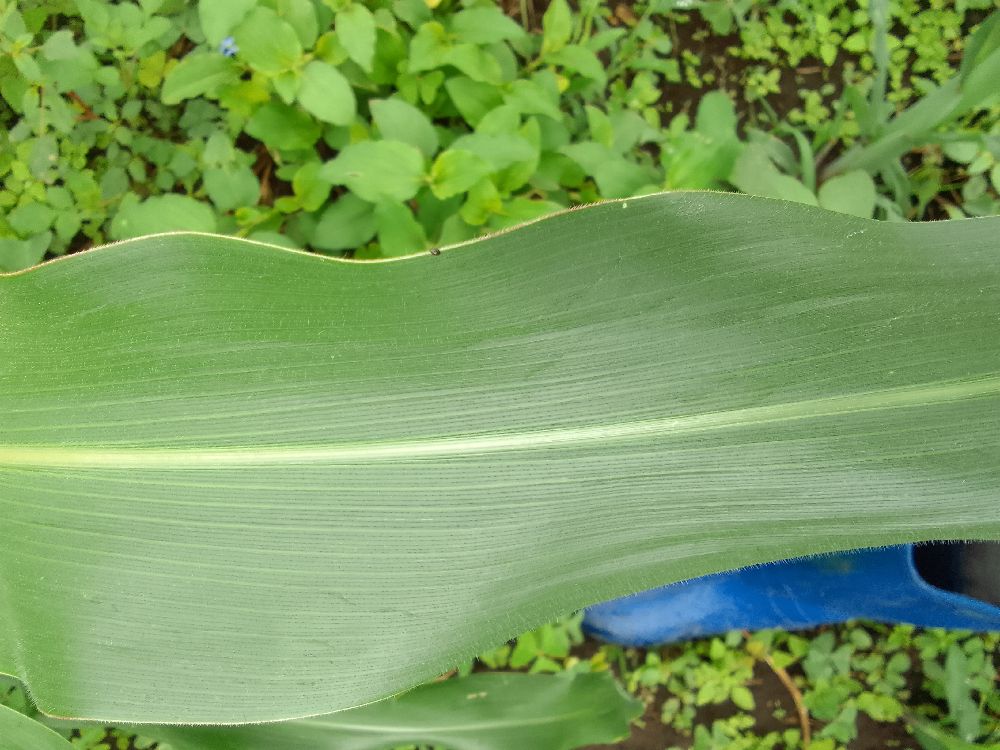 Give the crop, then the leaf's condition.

maize, healthy
